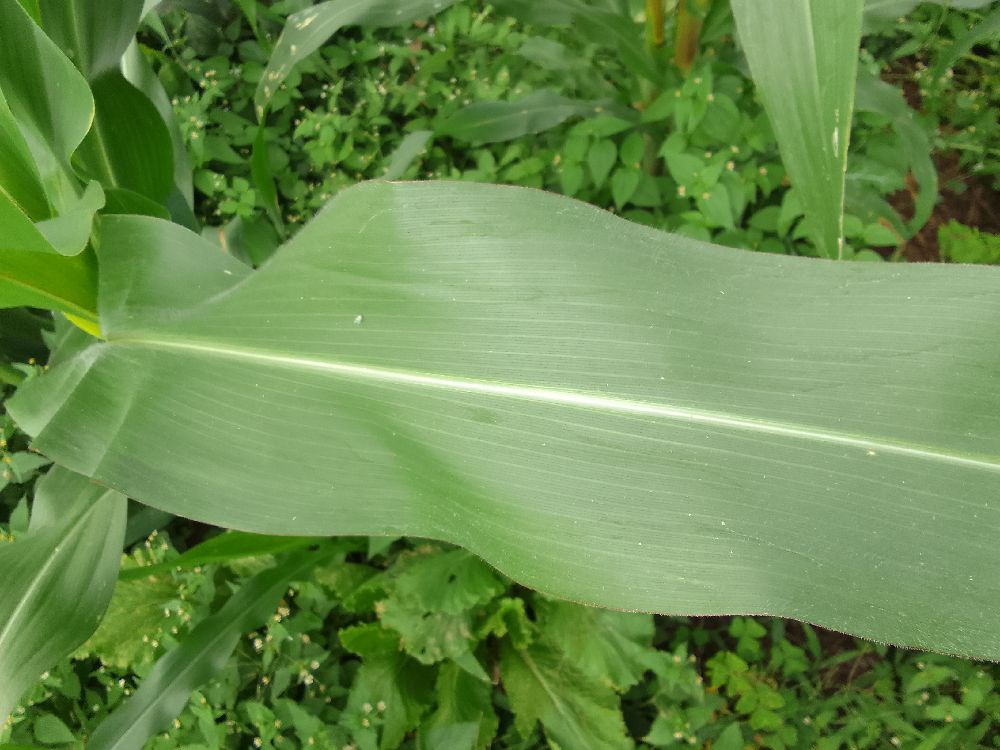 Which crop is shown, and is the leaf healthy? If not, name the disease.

maize, healthy
